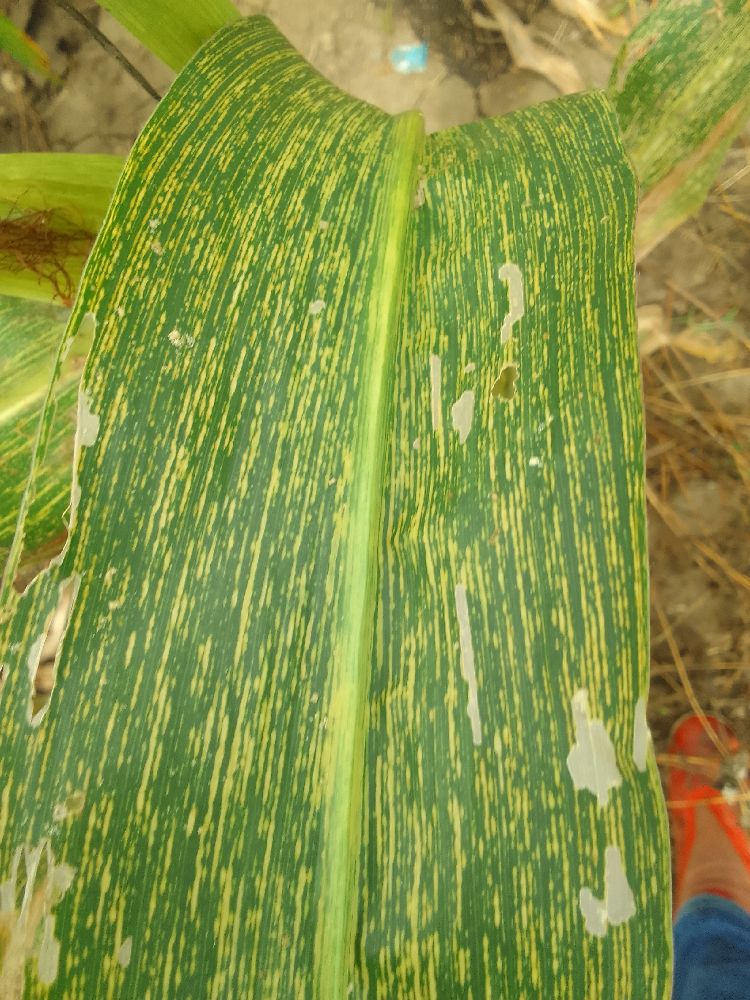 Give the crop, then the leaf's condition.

maize, maize streak virus
